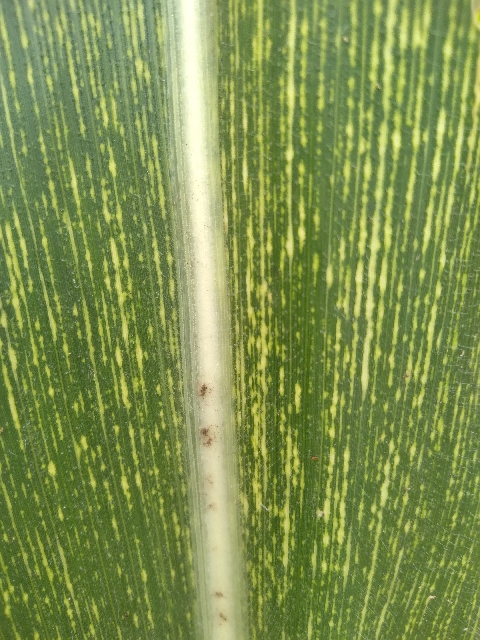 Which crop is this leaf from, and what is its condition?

maize, maize streak virus
